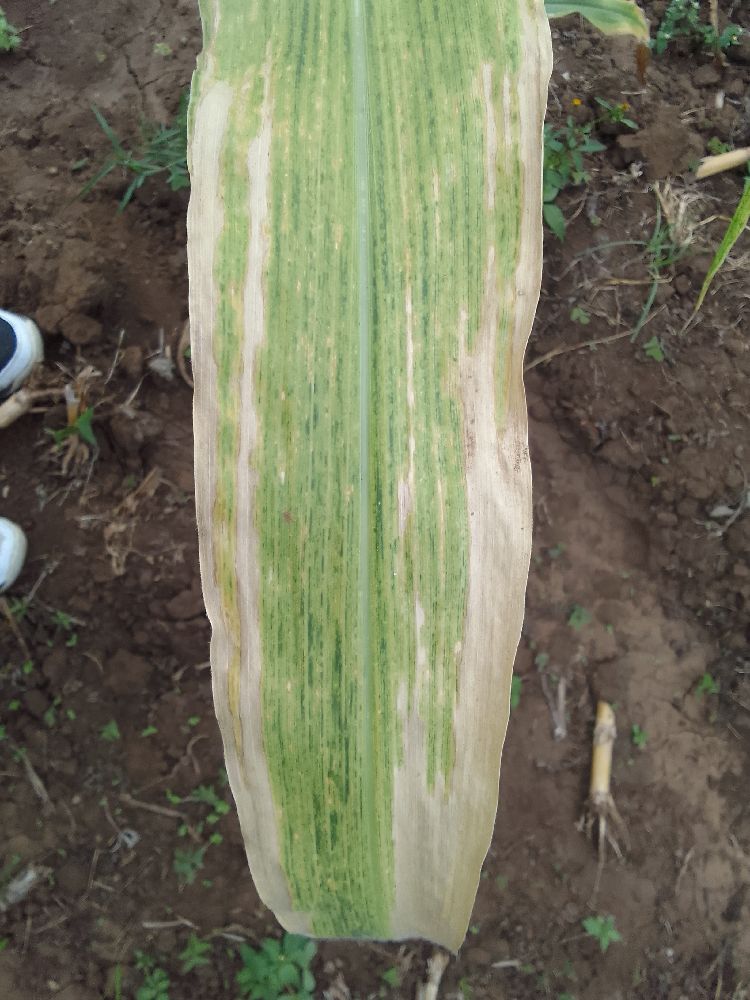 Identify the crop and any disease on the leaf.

maize, maize lethal necrosis
